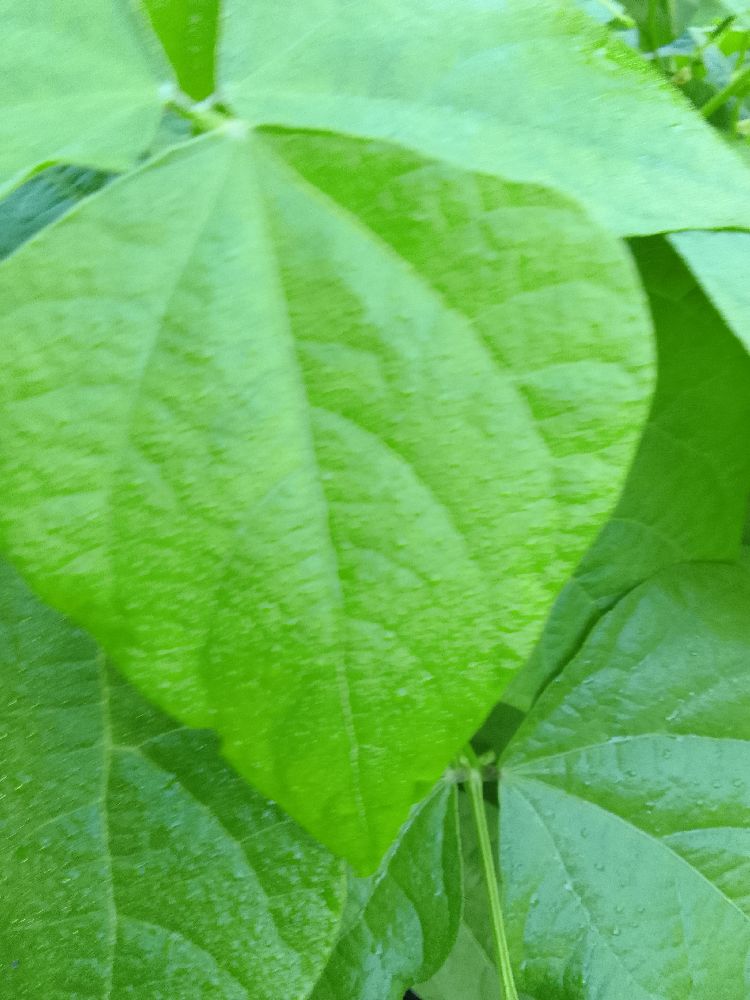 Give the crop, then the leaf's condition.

common bean, healthy
